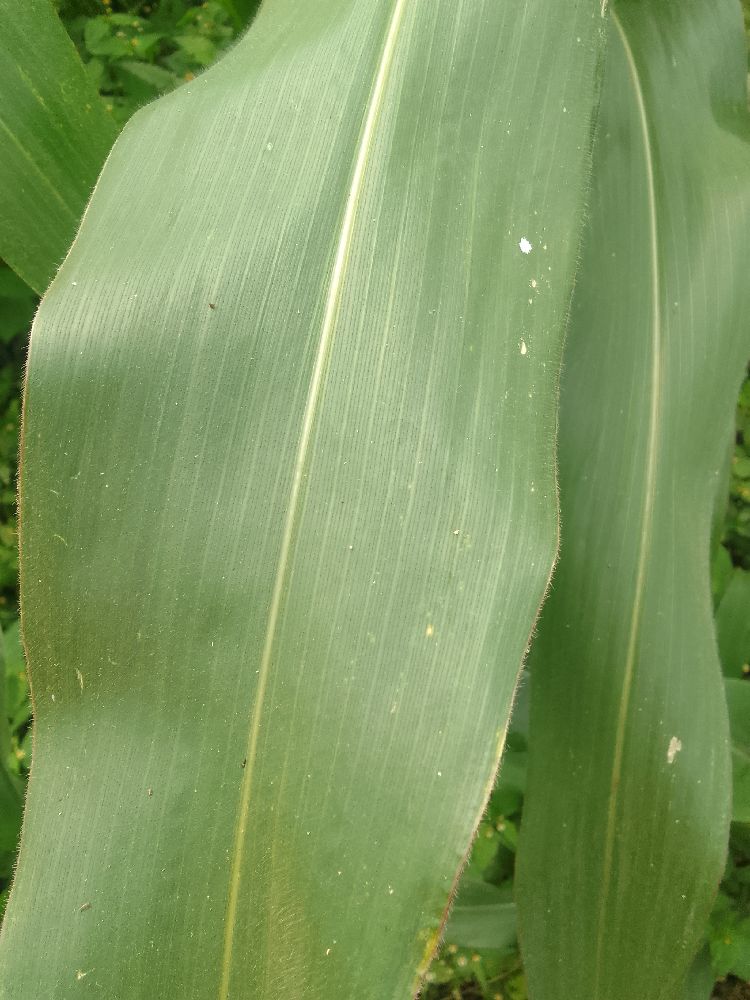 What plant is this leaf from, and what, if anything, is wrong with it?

maize, healthy
